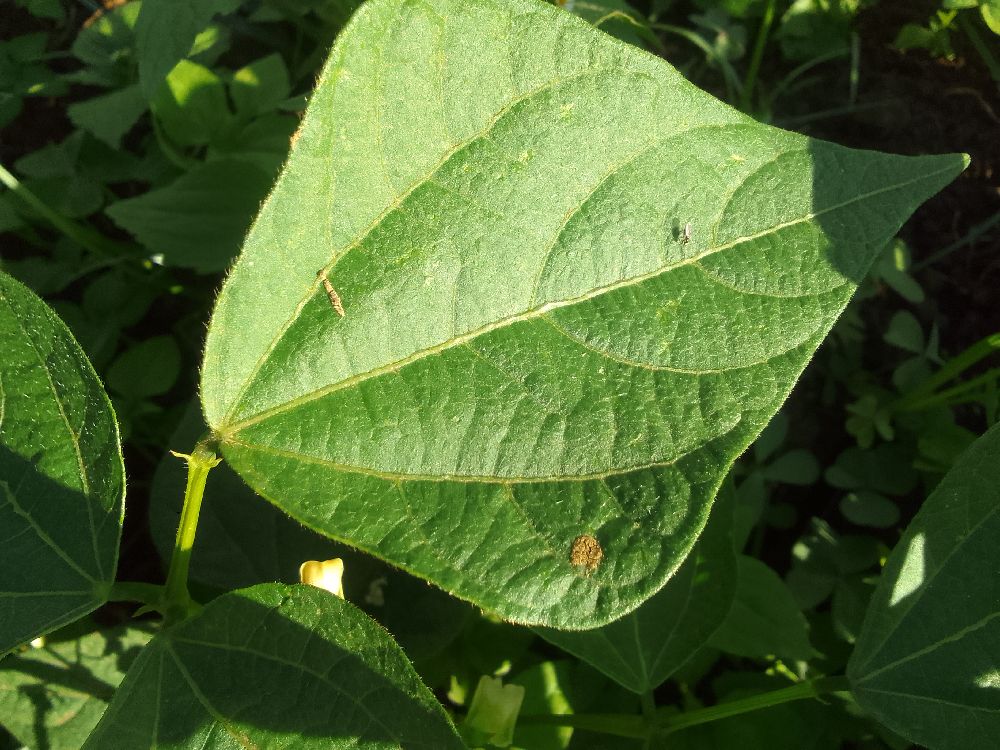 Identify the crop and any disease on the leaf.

common bean, healthy
